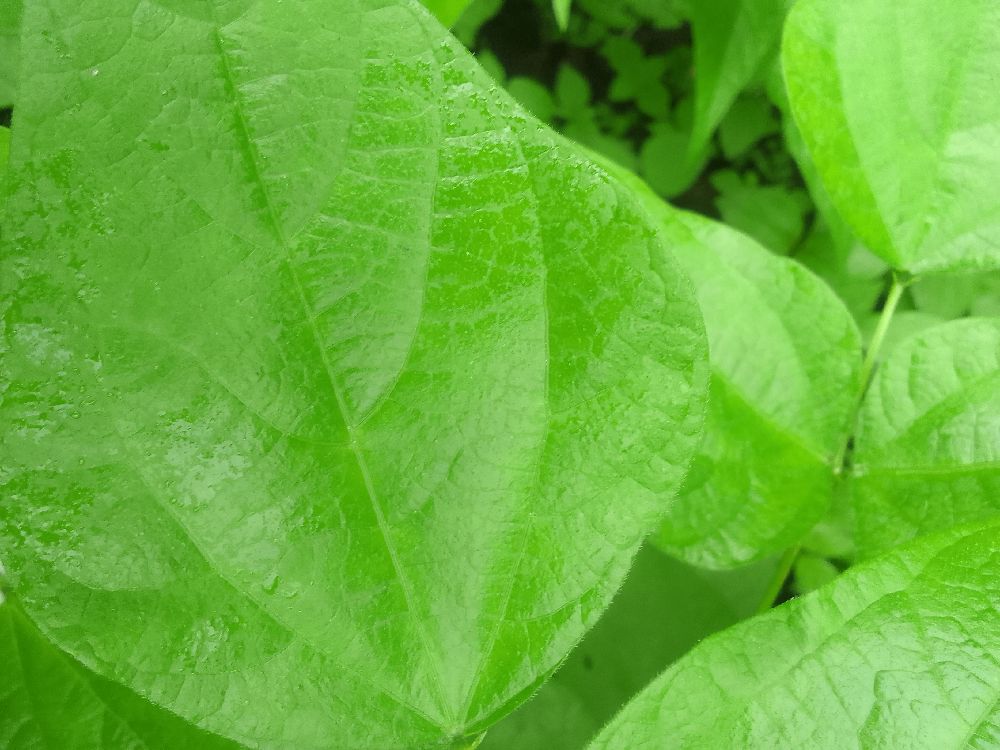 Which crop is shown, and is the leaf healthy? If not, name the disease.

common bean, healthy
